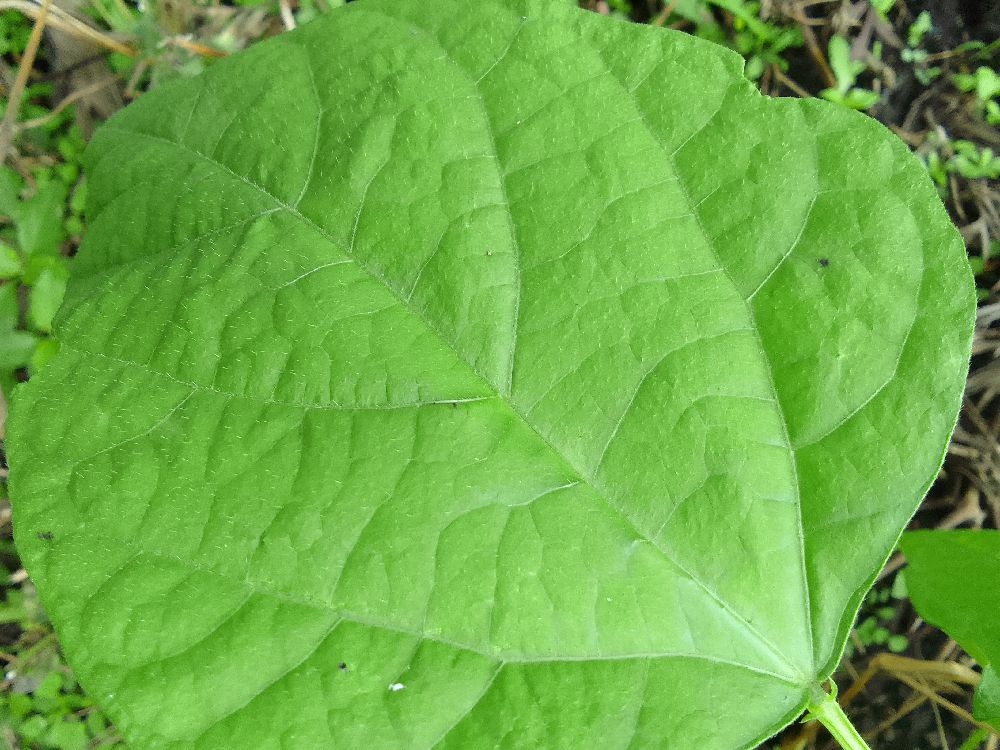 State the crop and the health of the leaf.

common bean, healthy
